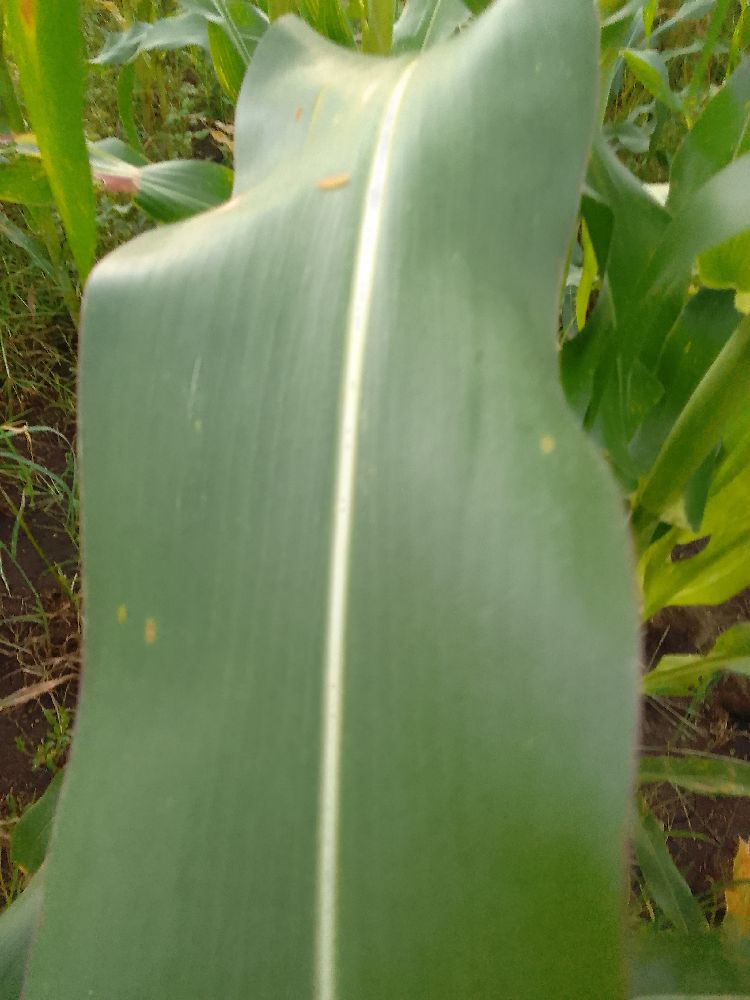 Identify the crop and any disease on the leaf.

maize, healthy
